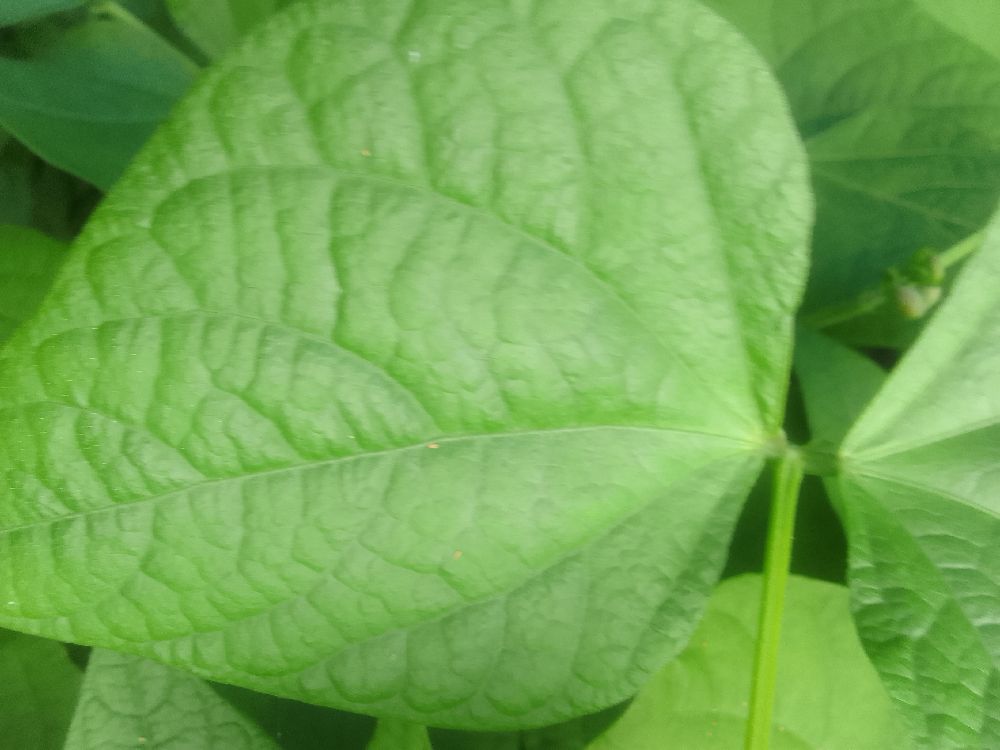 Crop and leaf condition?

common bean, healthy
